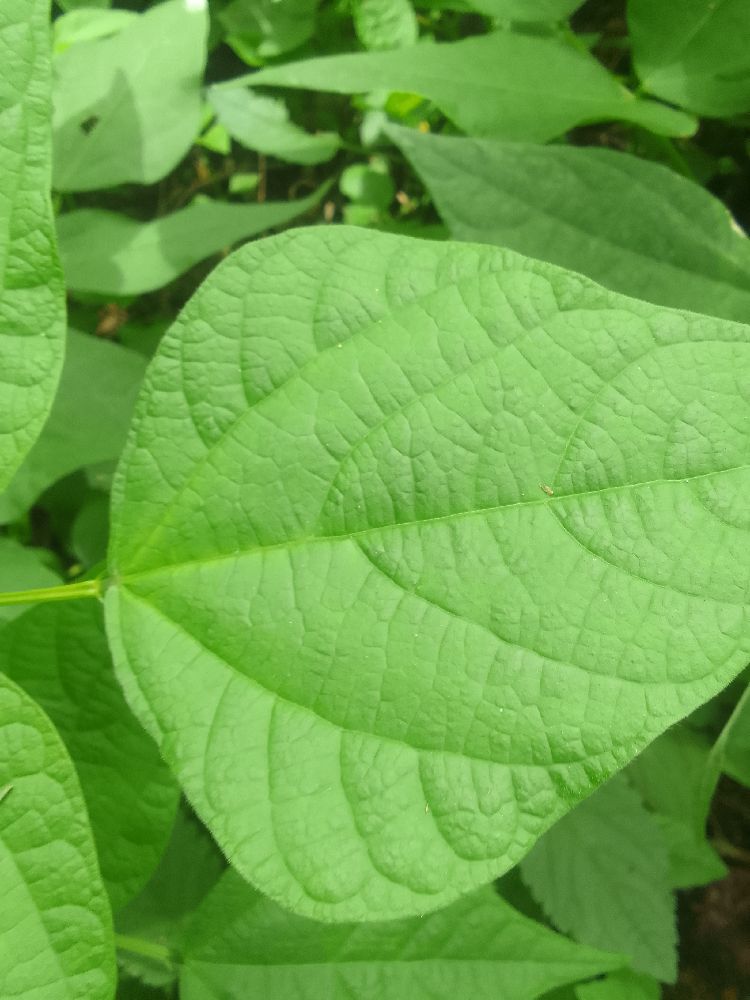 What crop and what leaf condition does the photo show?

common bean, healthy
